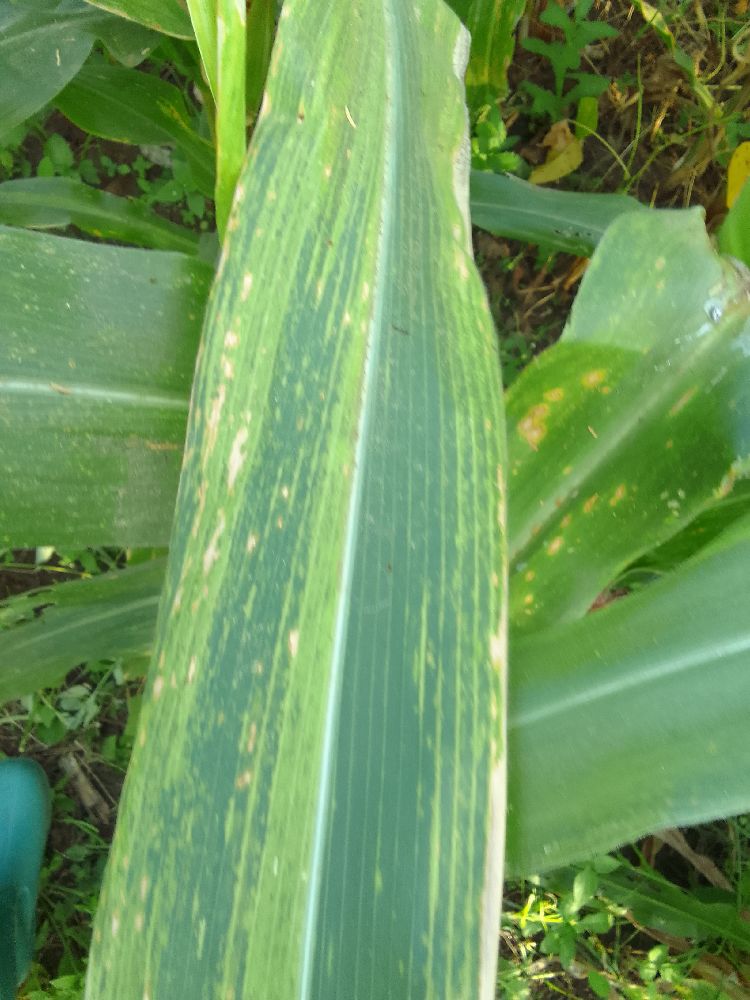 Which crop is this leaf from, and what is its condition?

maize, maize lethal necrosis
